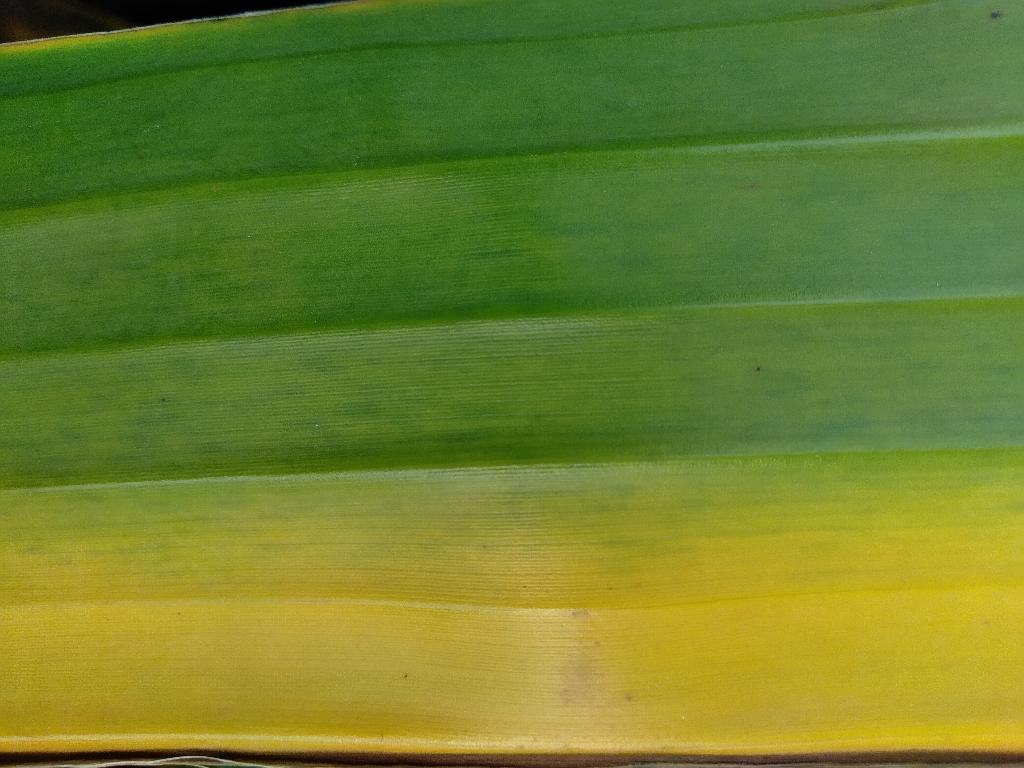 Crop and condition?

banana, fusarium wilt race 1
